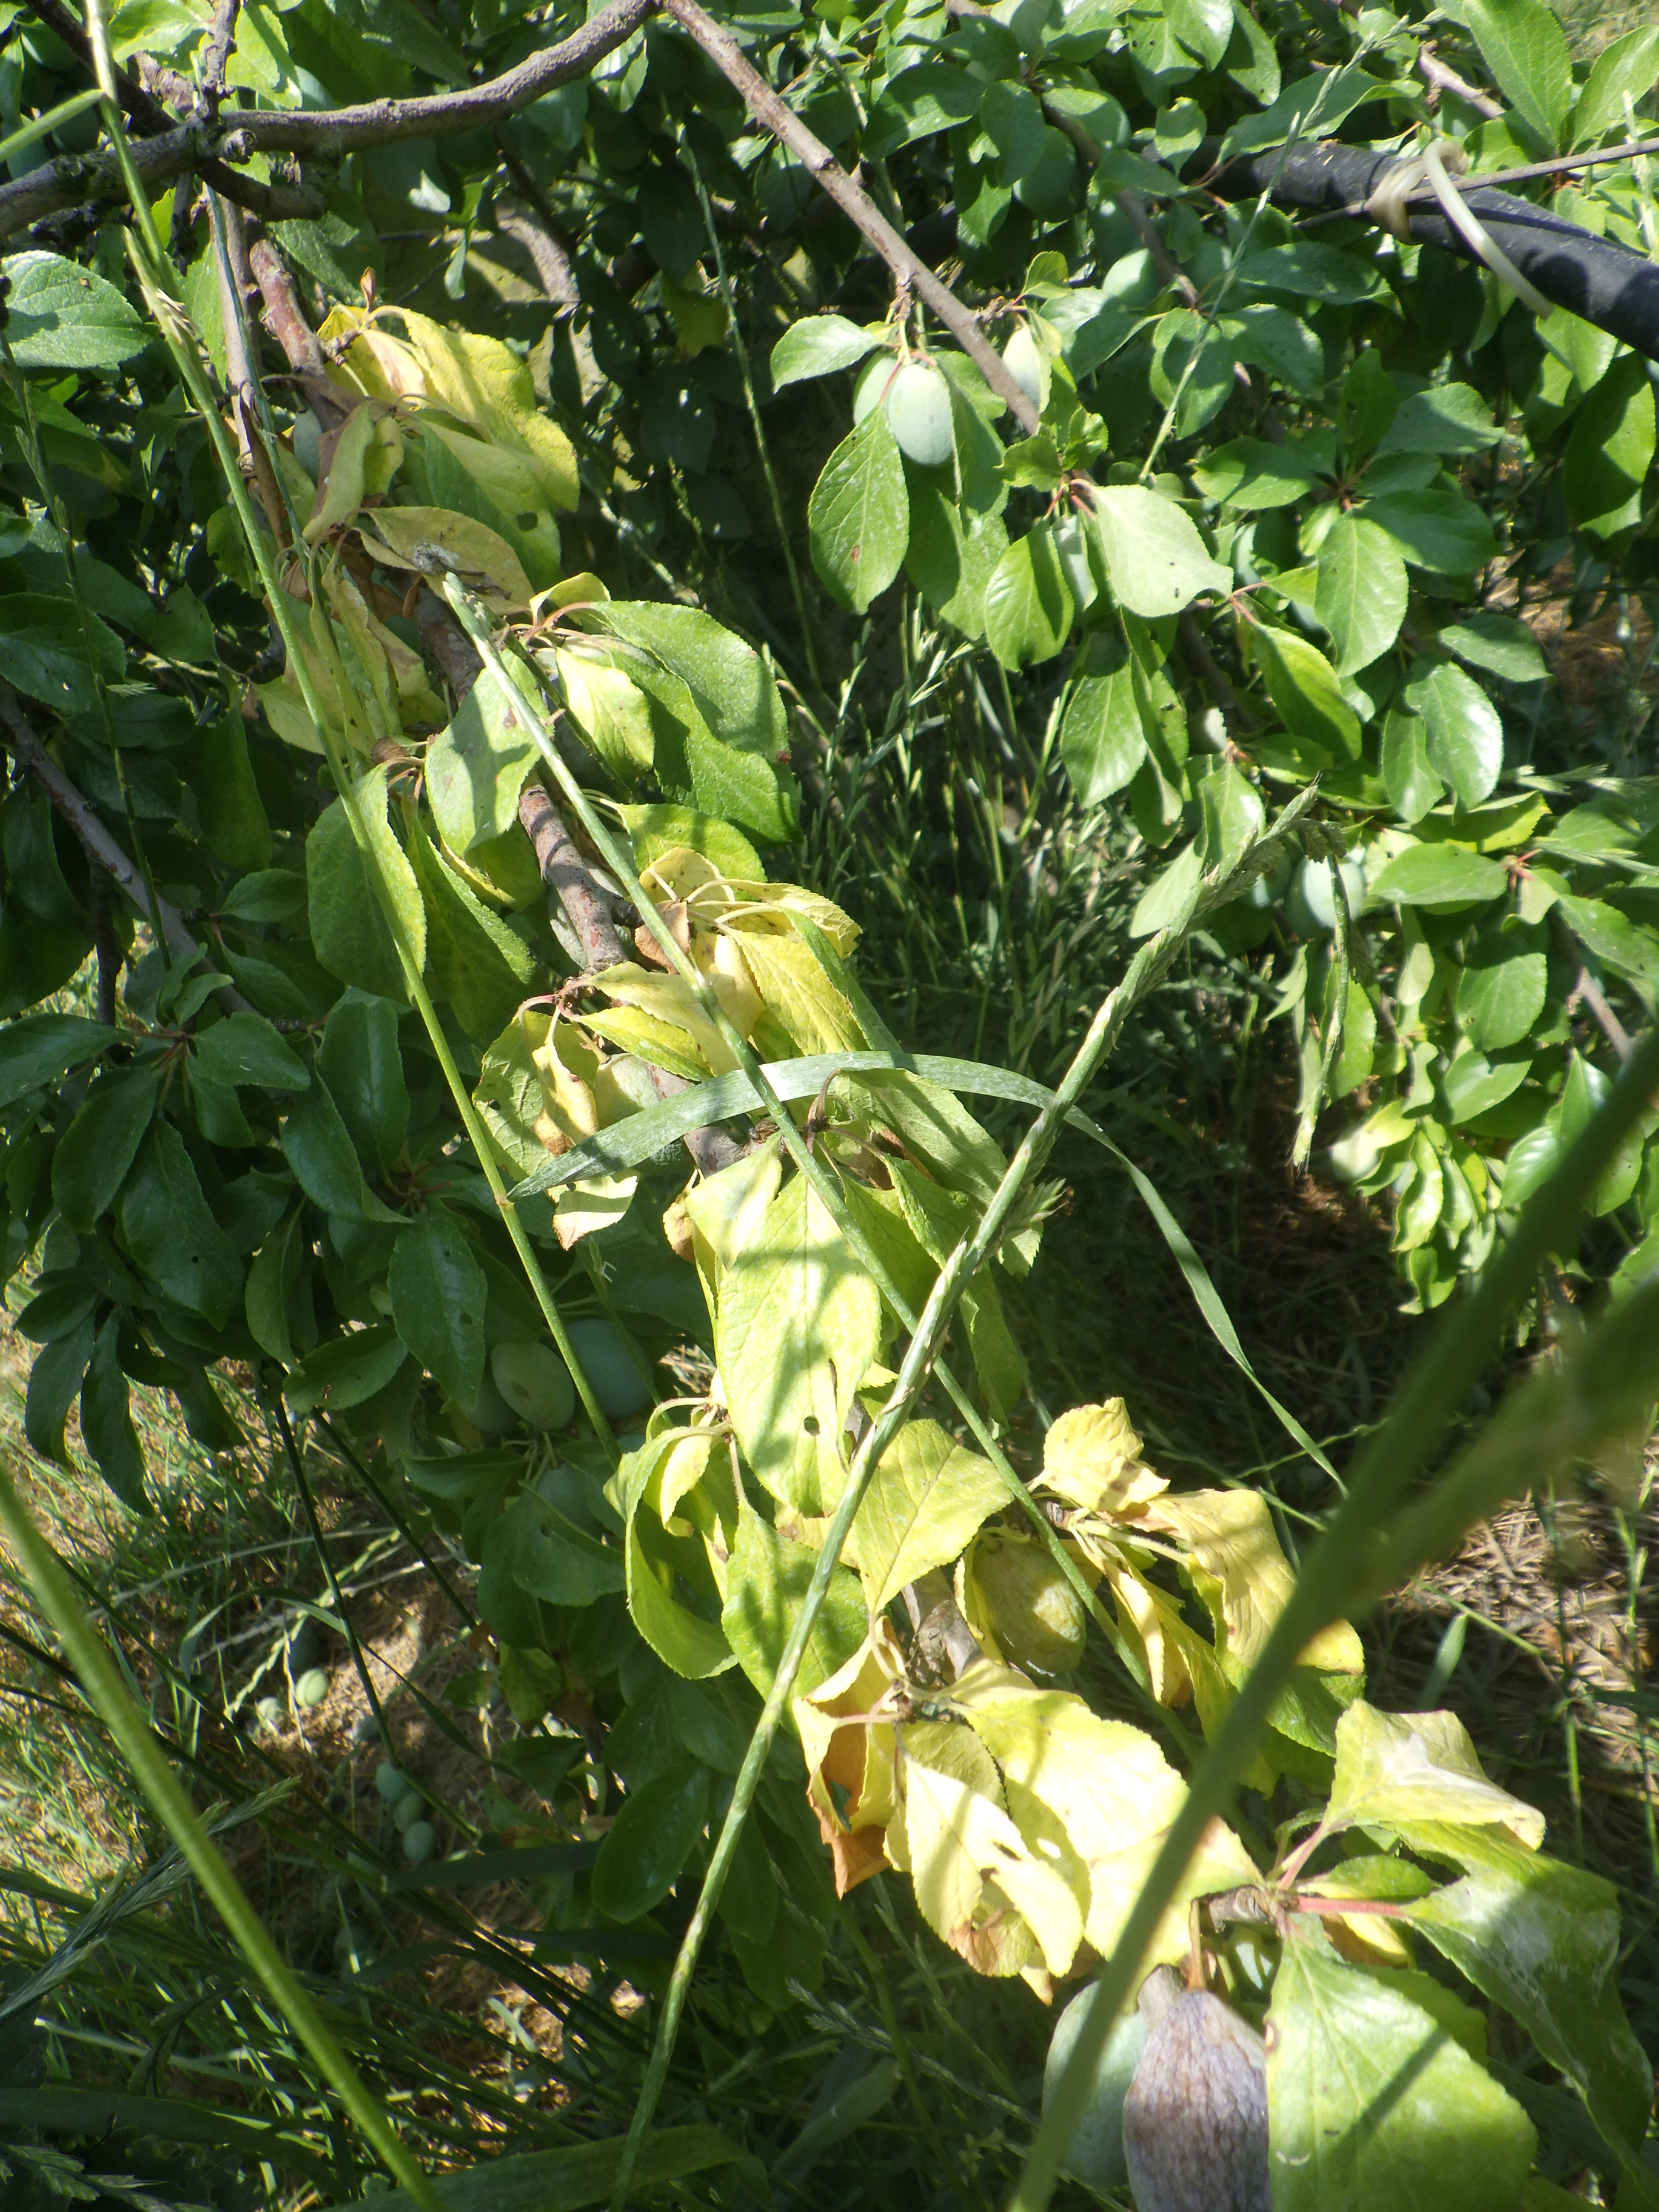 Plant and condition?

plum, bacterial canker
